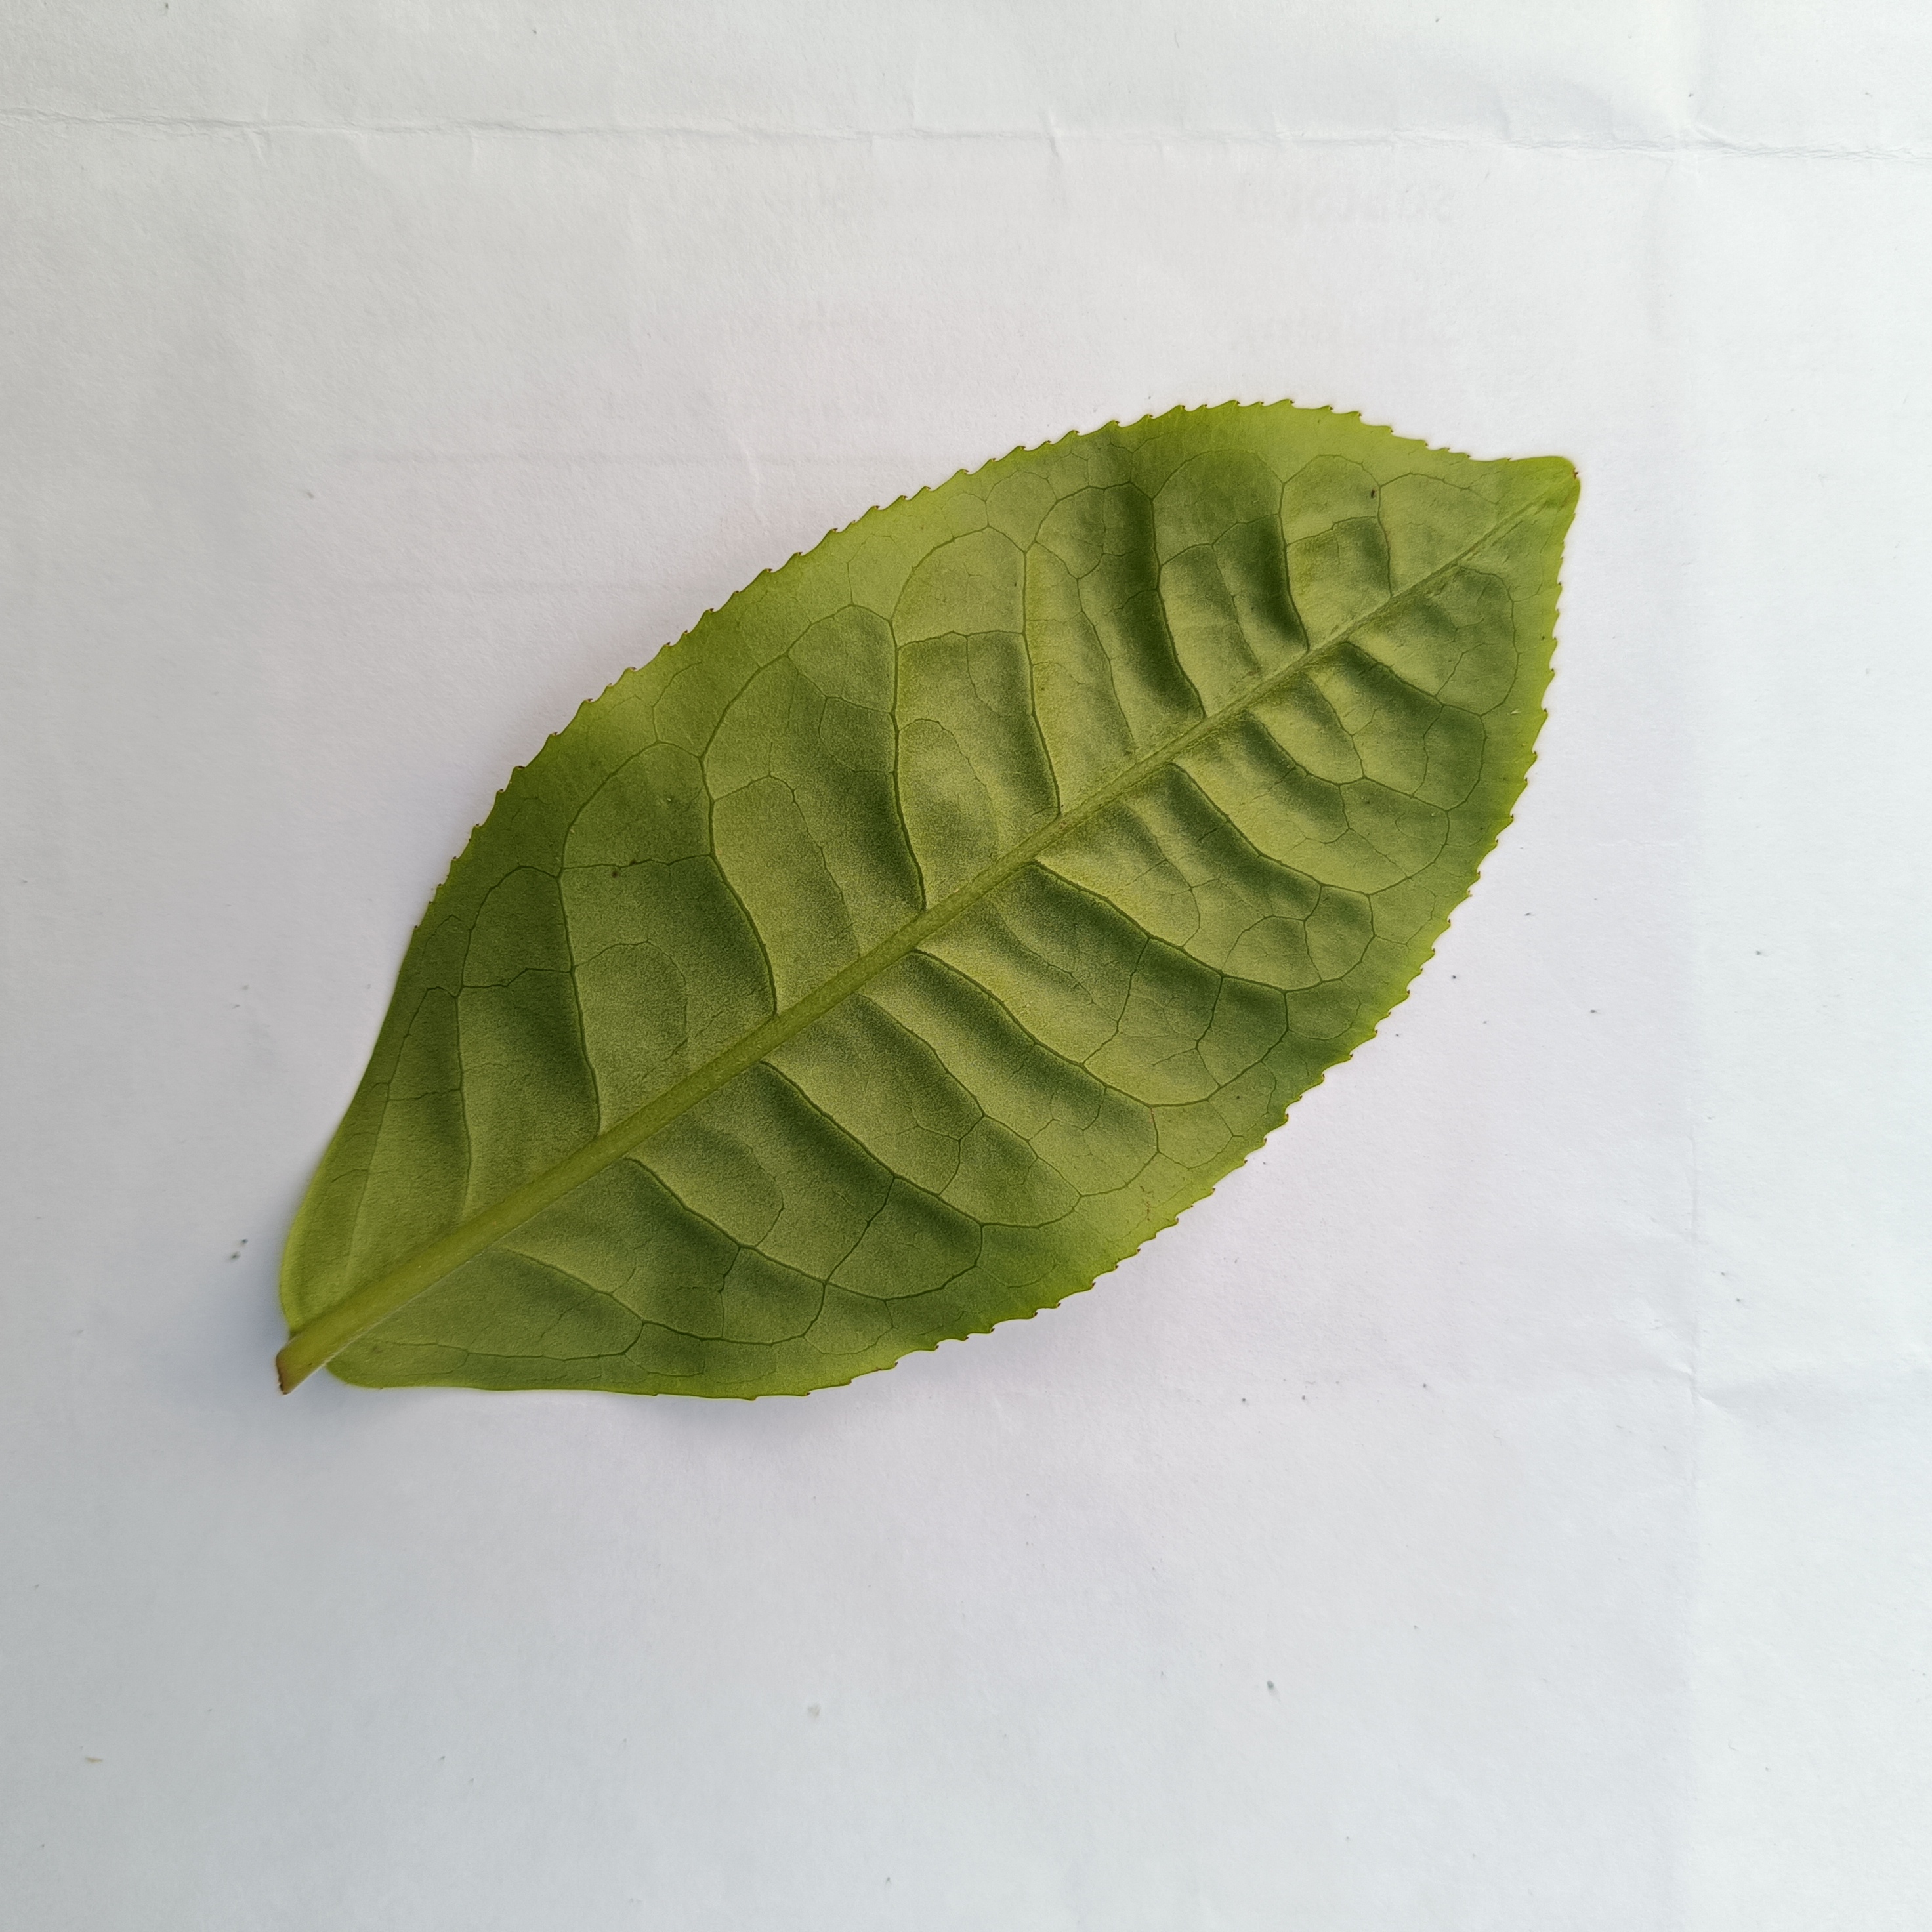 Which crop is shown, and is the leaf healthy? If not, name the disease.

tea, healthy
